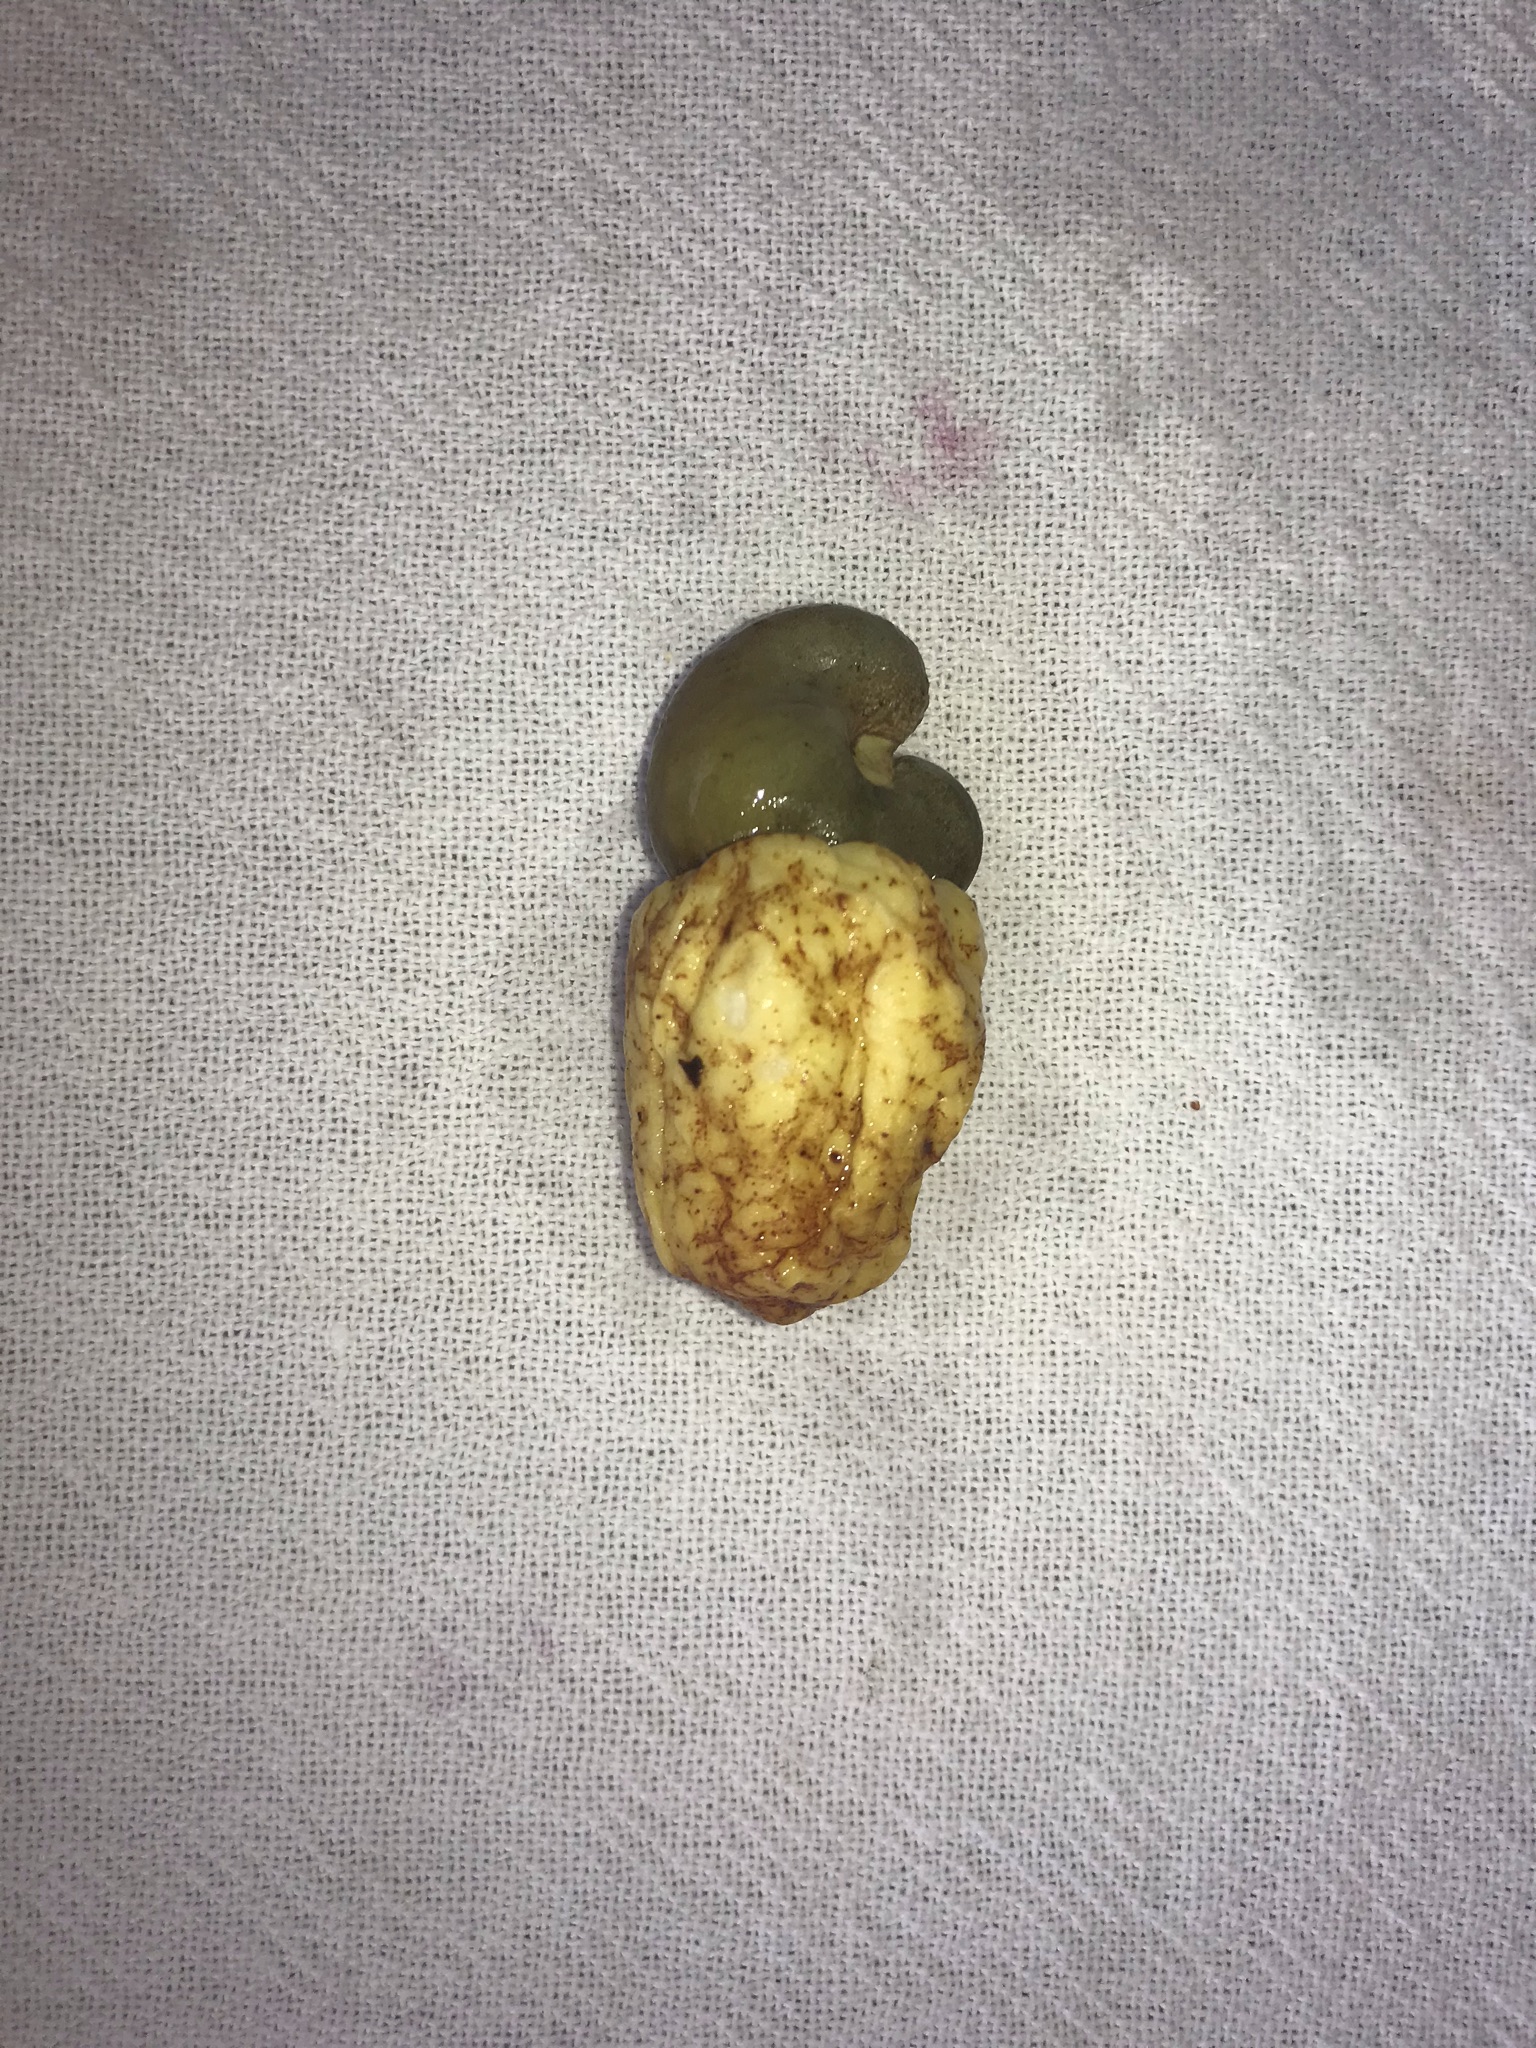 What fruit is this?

caju amarelo
